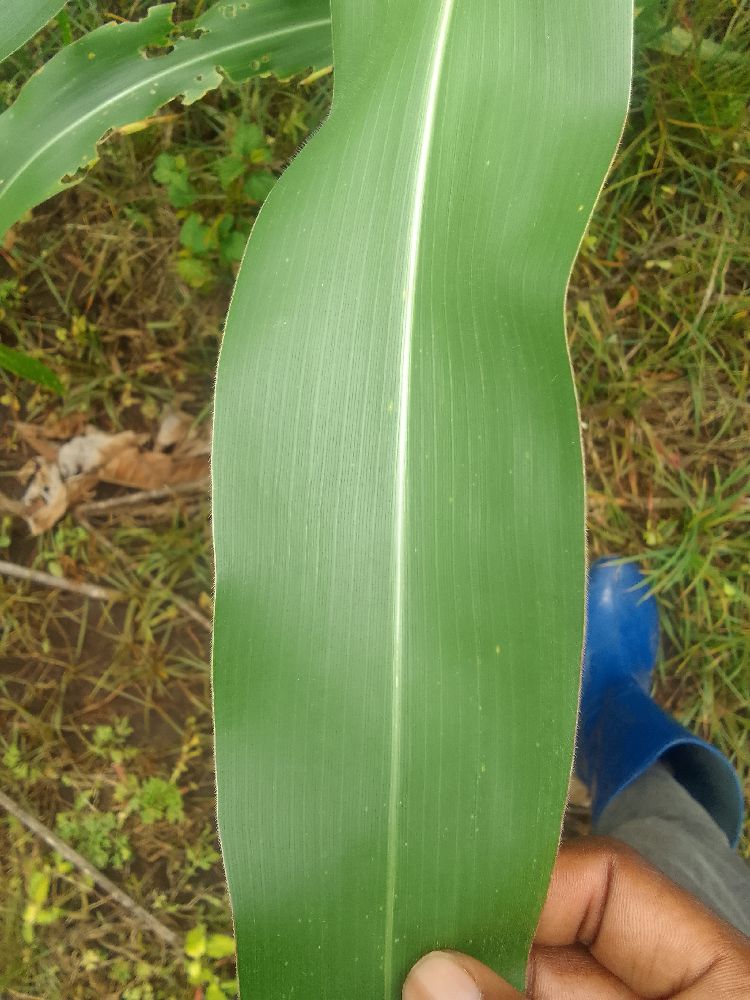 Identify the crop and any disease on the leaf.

maize, healthy
